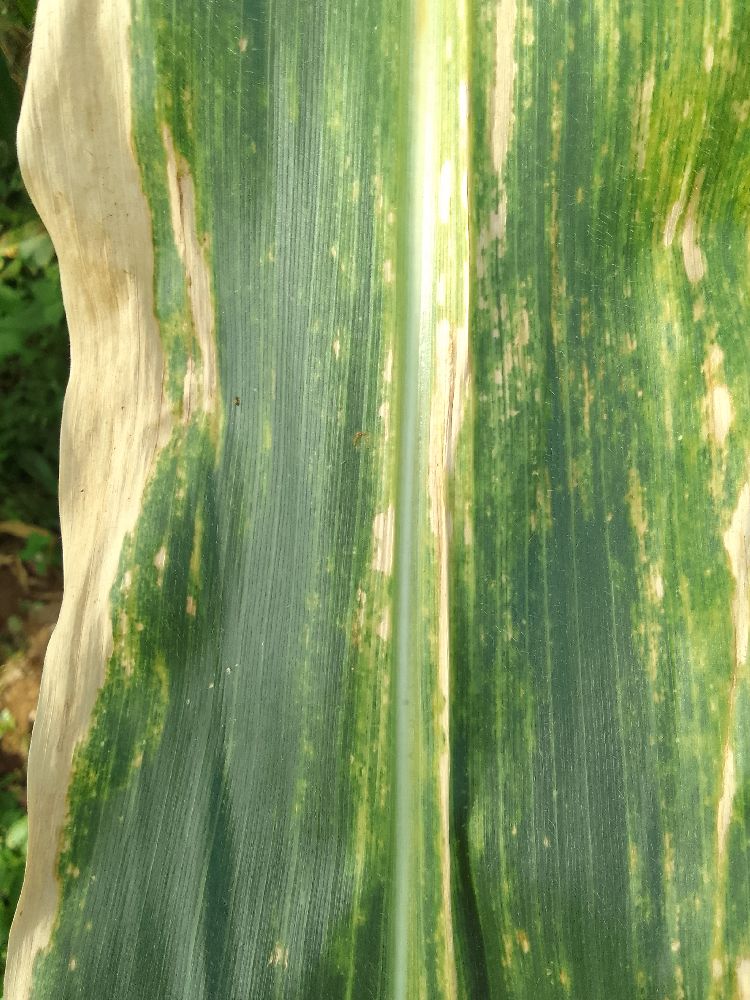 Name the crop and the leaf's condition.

maize, maize lethal necrosis
